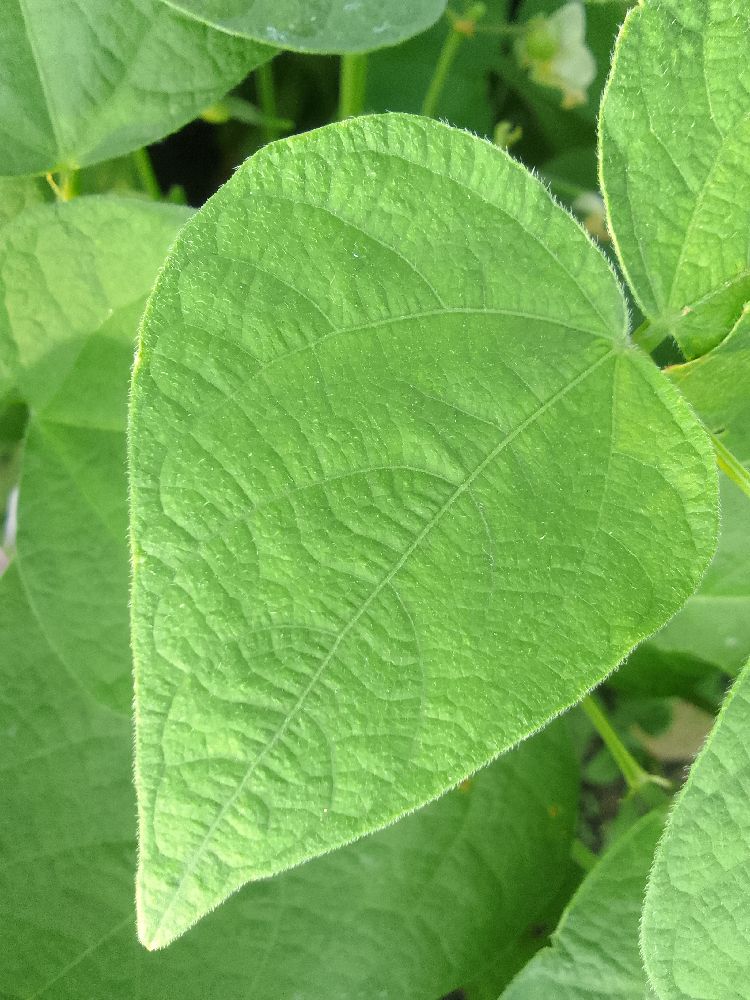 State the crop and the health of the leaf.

common bean, healthy
